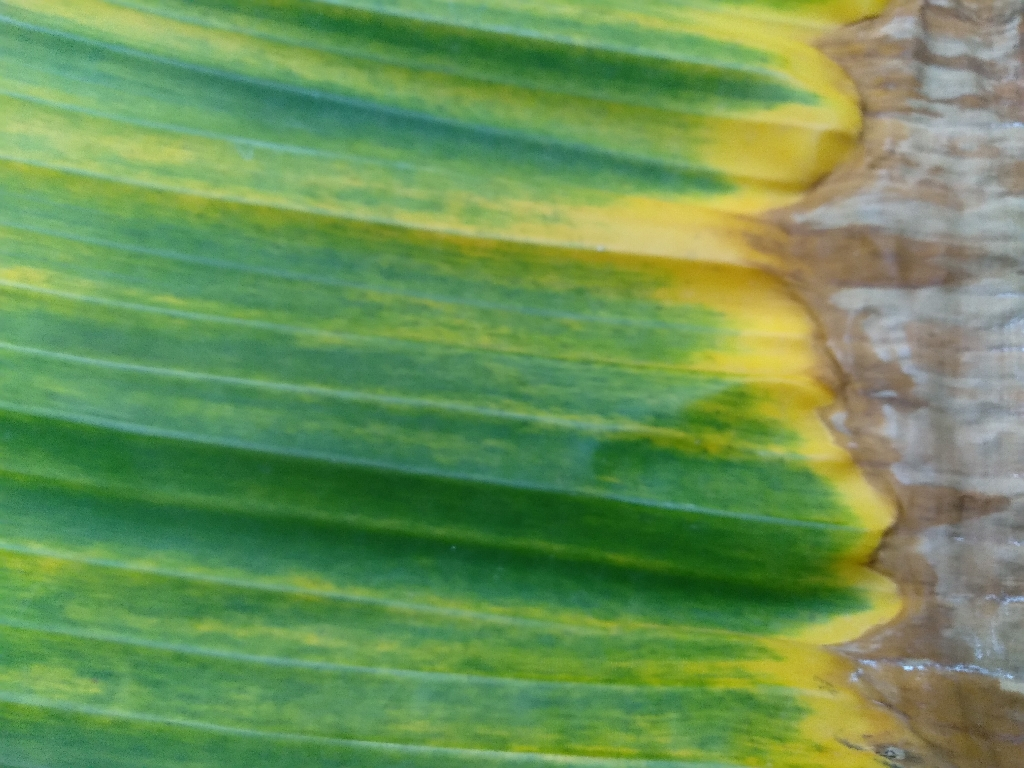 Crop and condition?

banana, fusarium wilt race 1
